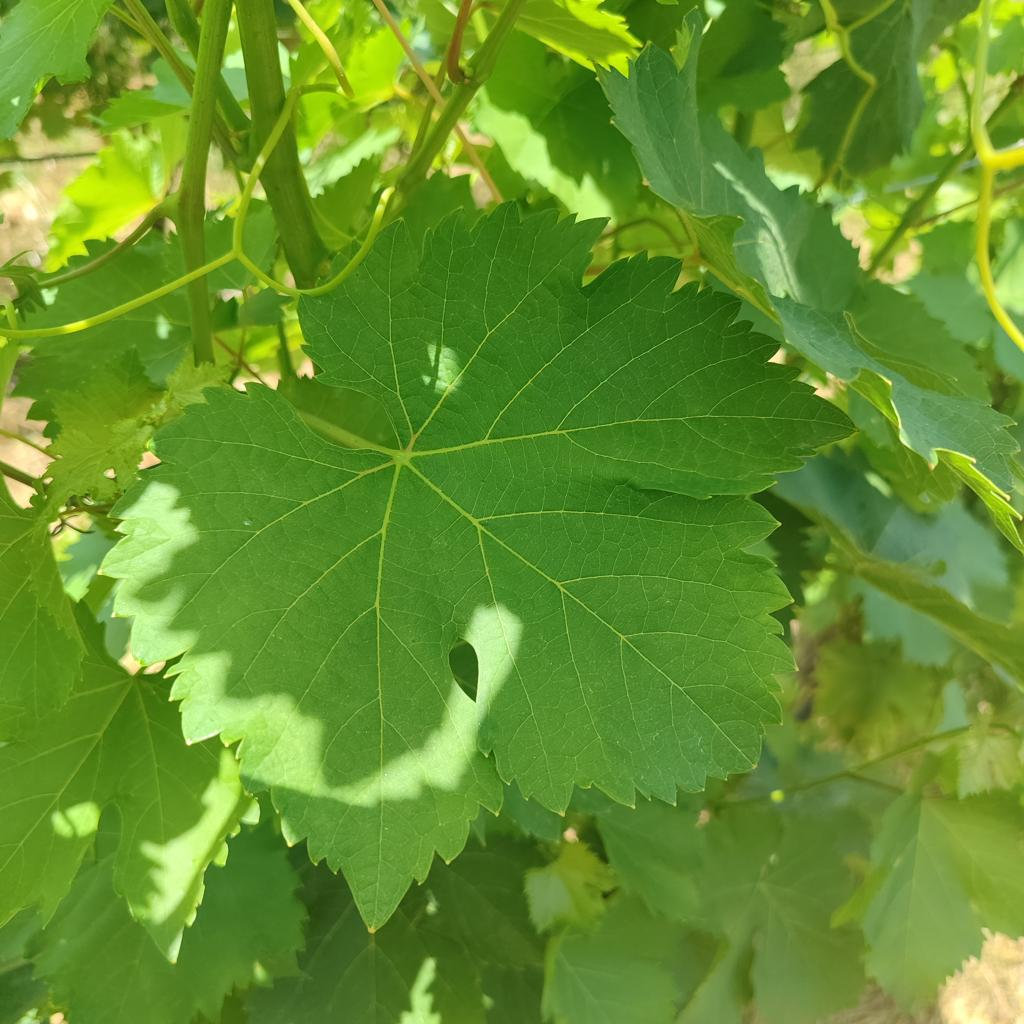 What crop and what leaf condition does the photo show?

grapevine, healthy
